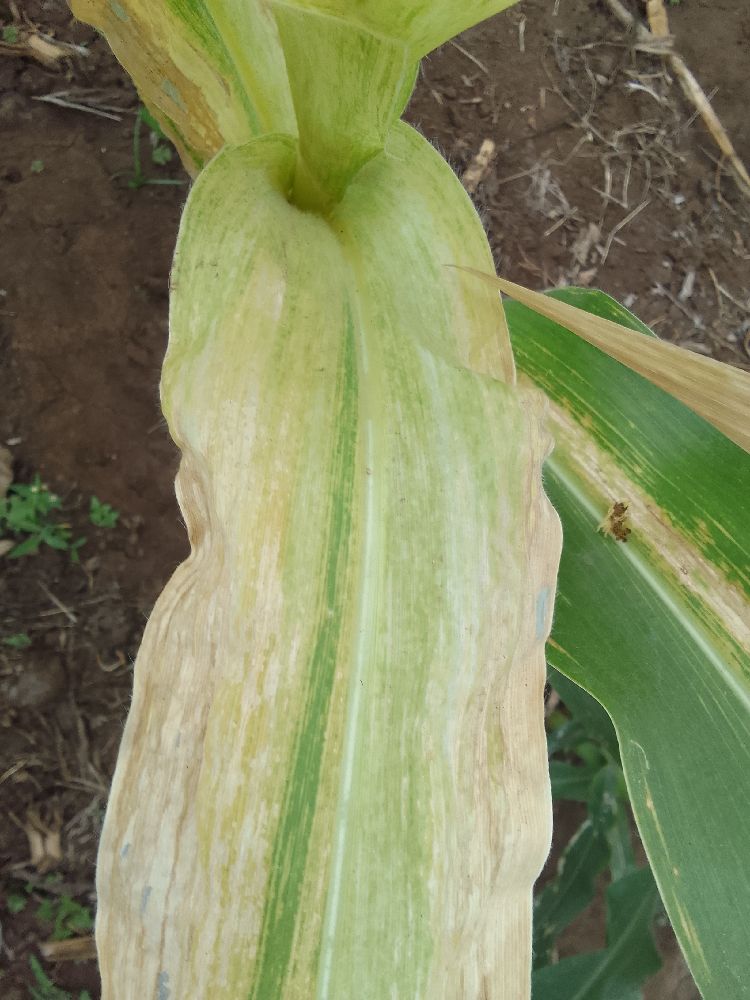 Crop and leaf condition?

maize, maize lethal necrosis
